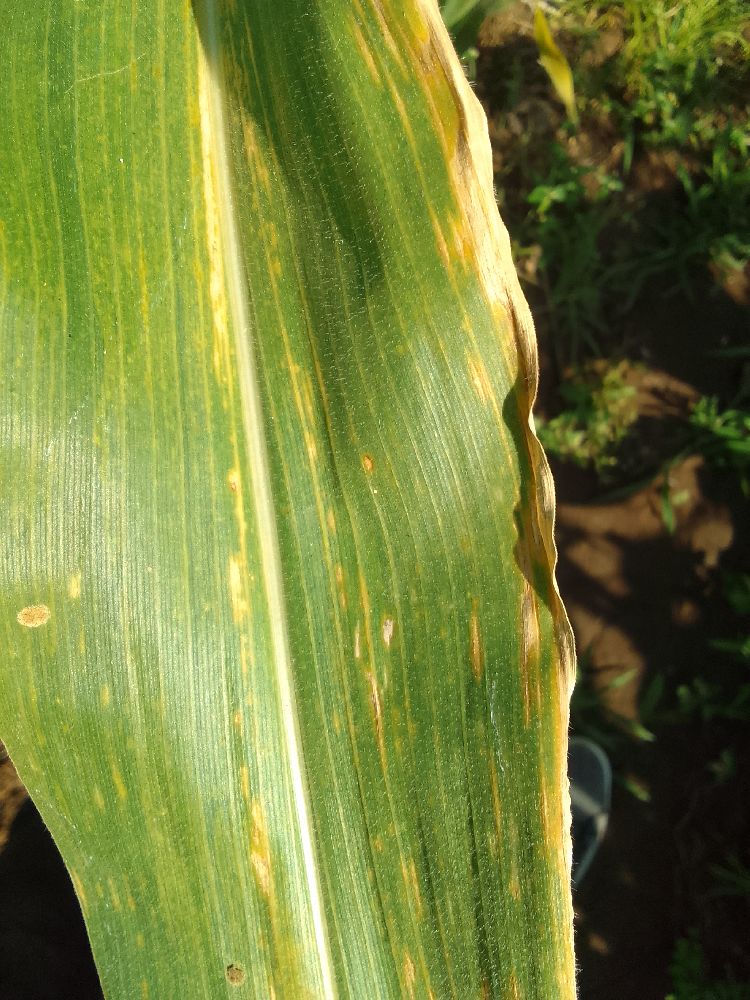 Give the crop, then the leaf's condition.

maize, maize lethal necrosis
